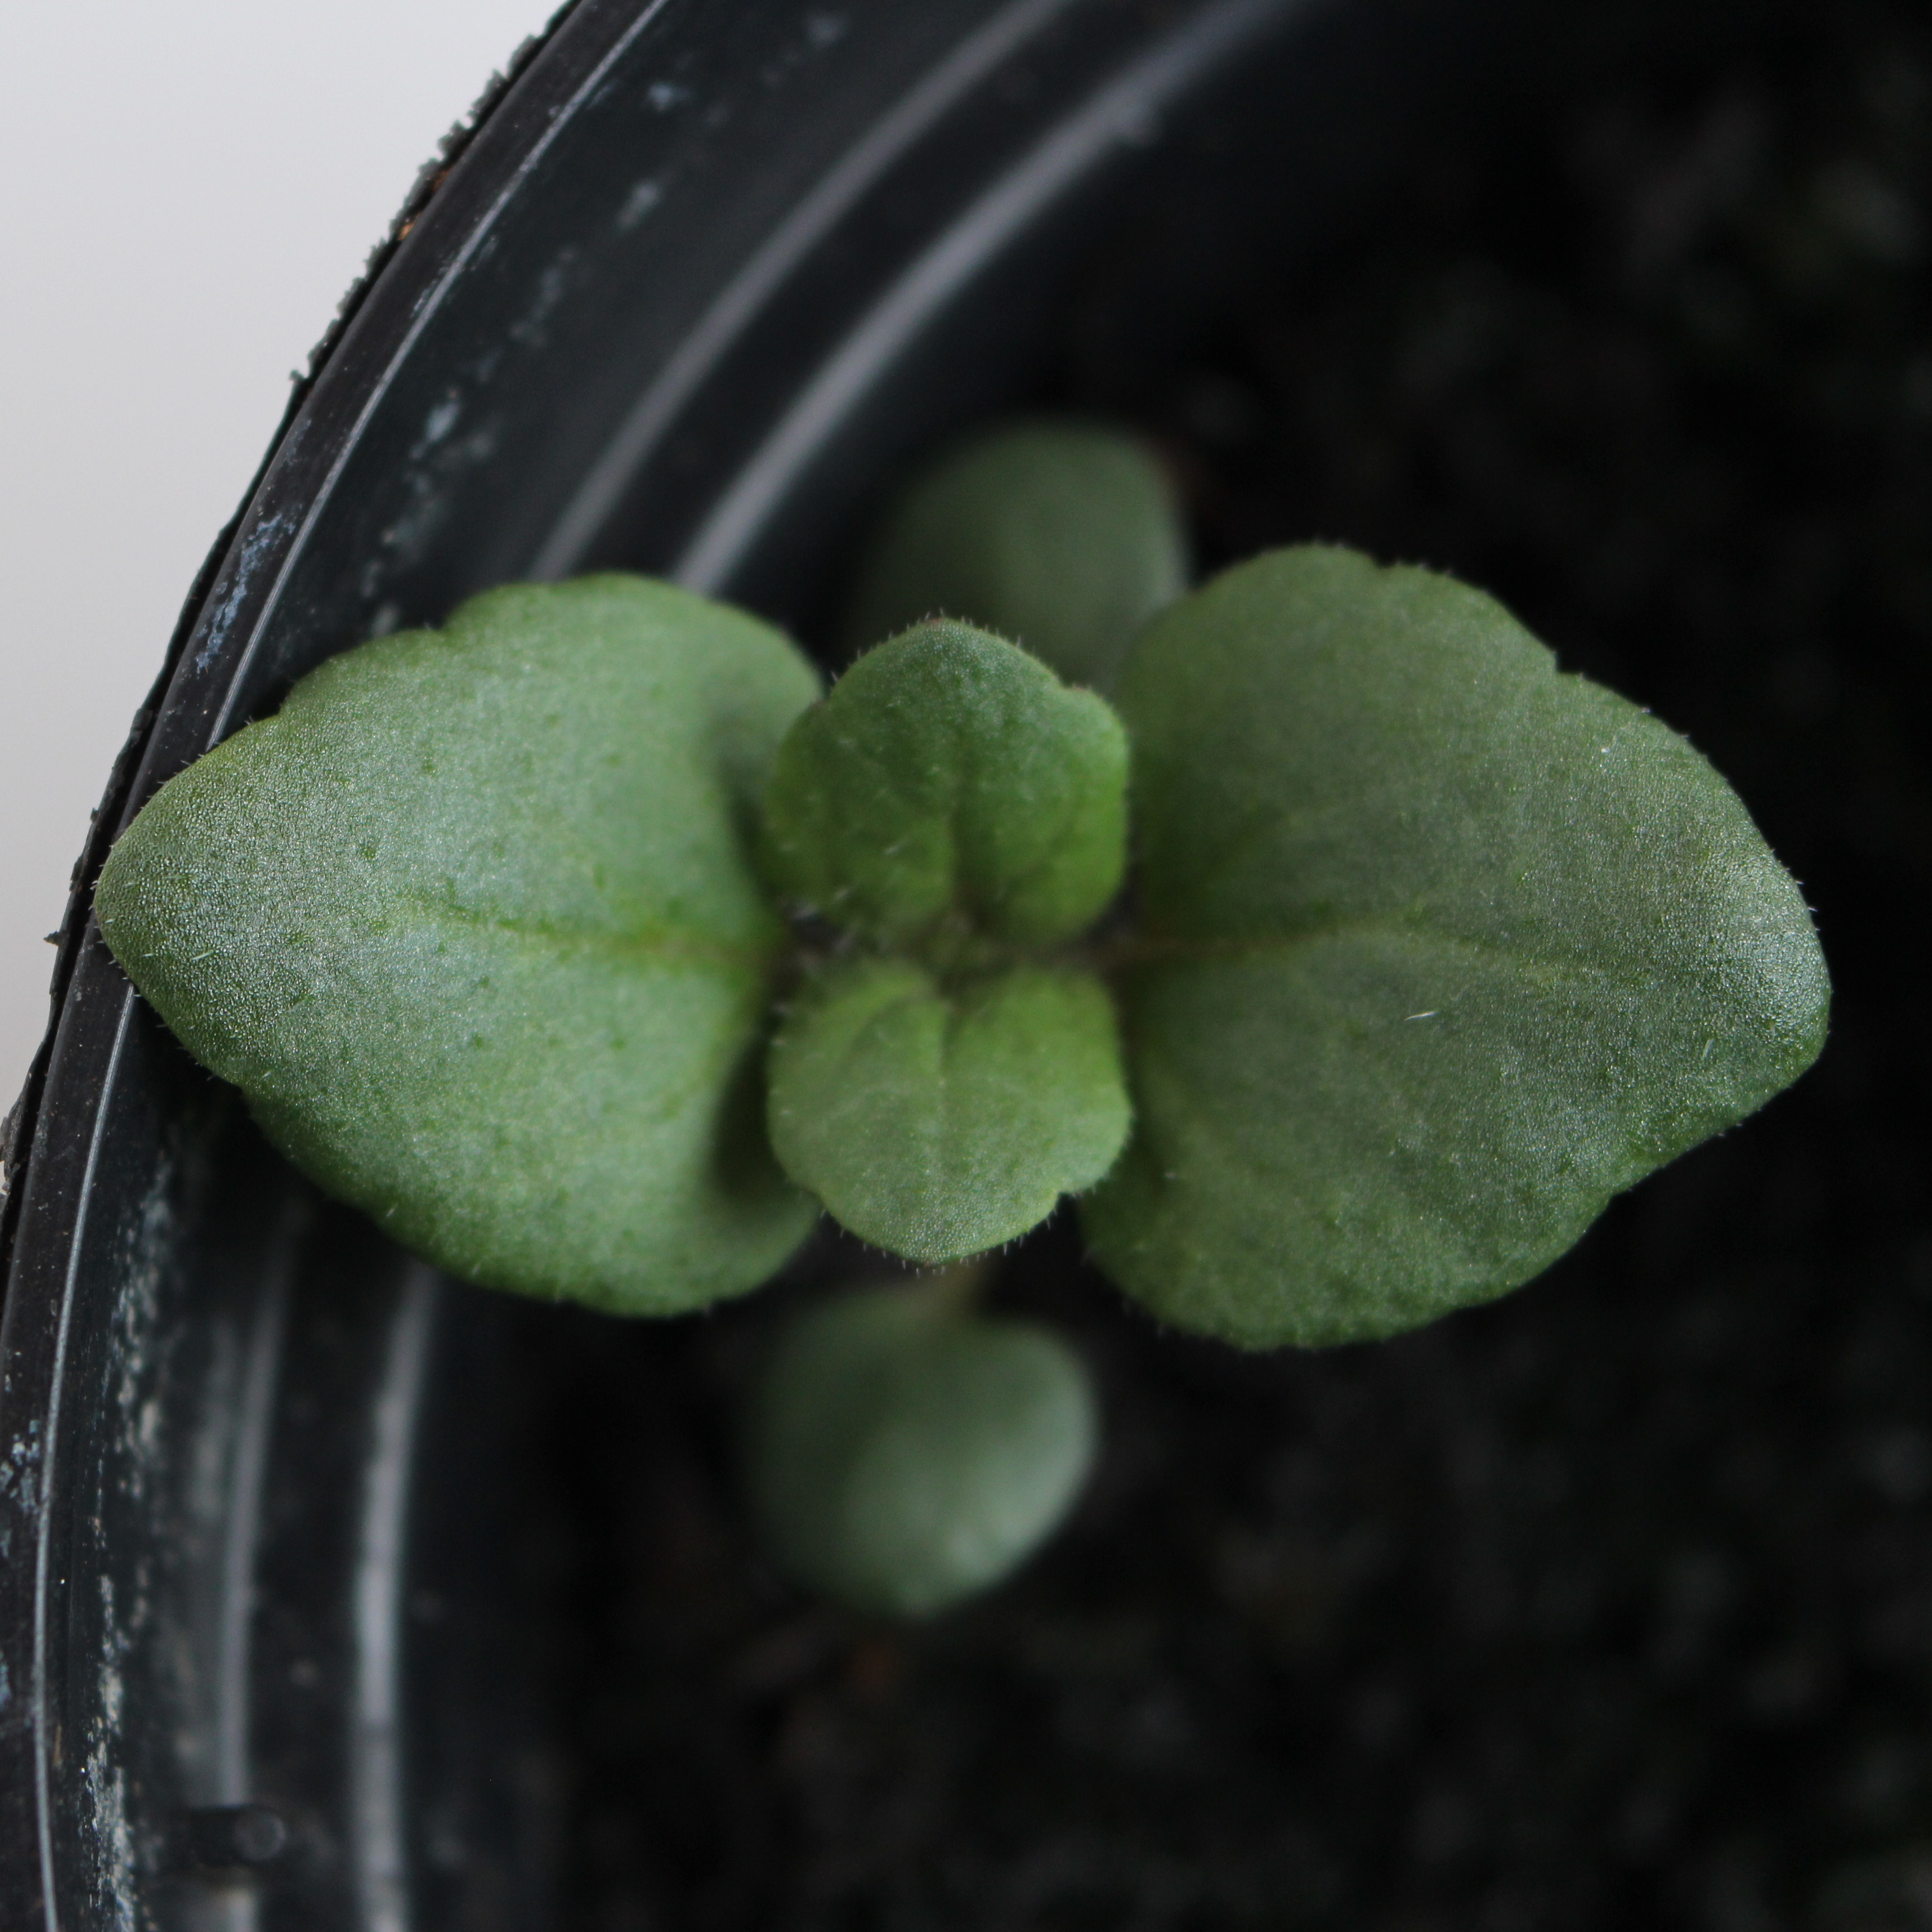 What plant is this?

Veronica persica
